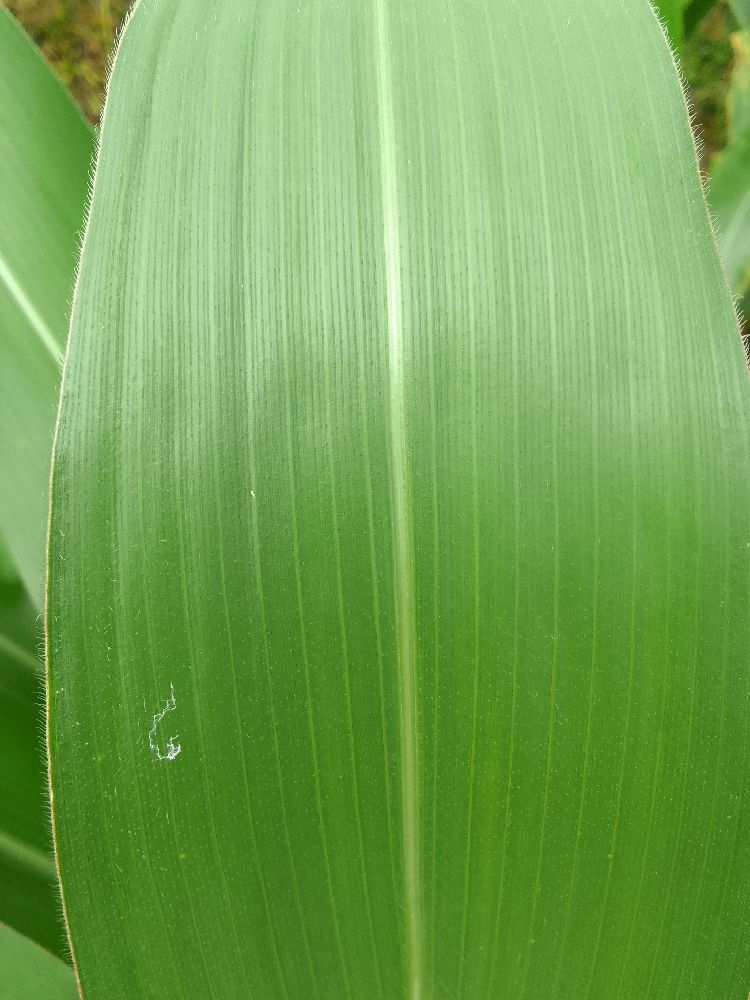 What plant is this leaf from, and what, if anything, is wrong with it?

maize, healthy
